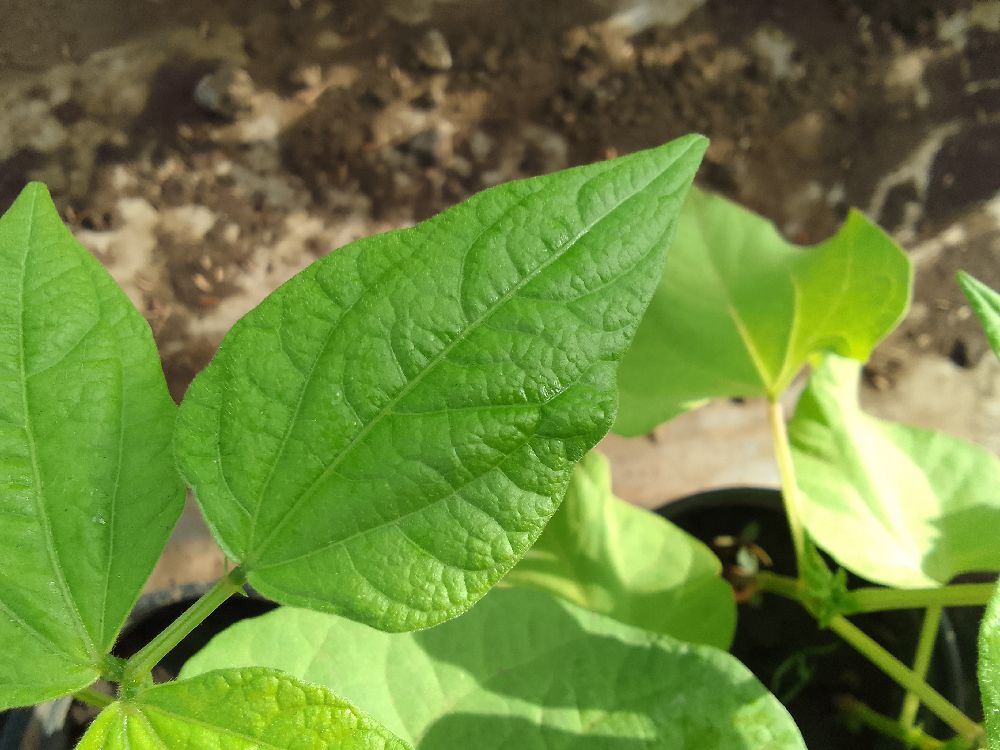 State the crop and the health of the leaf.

common bean, healthy
